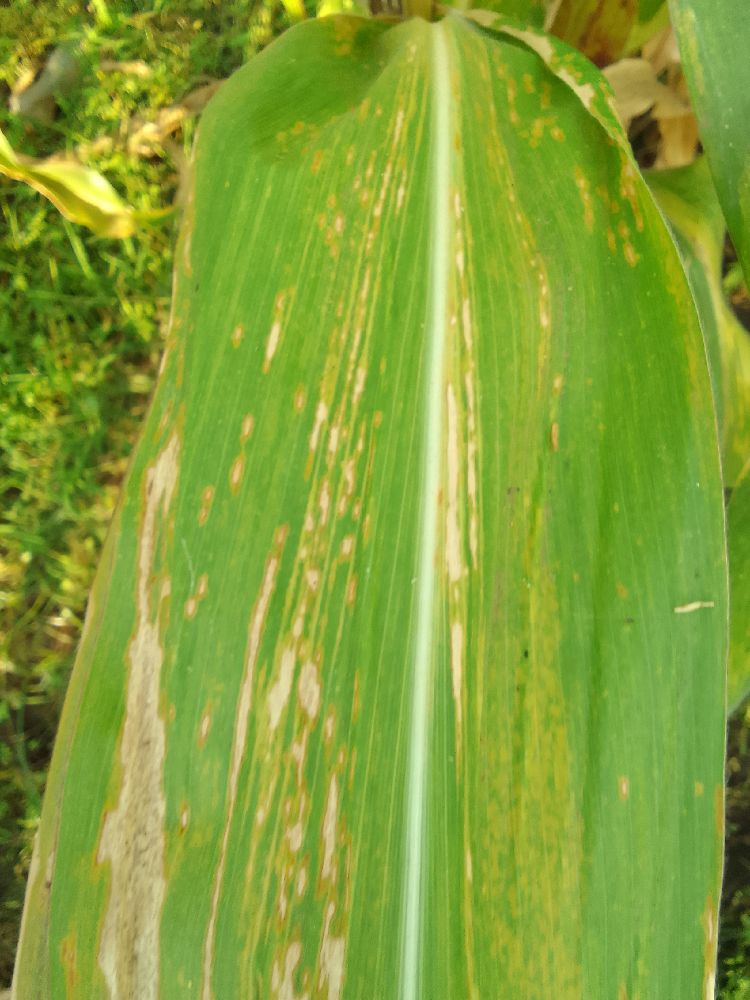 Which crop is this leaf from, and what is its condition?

maize, maize lethal necrosis
